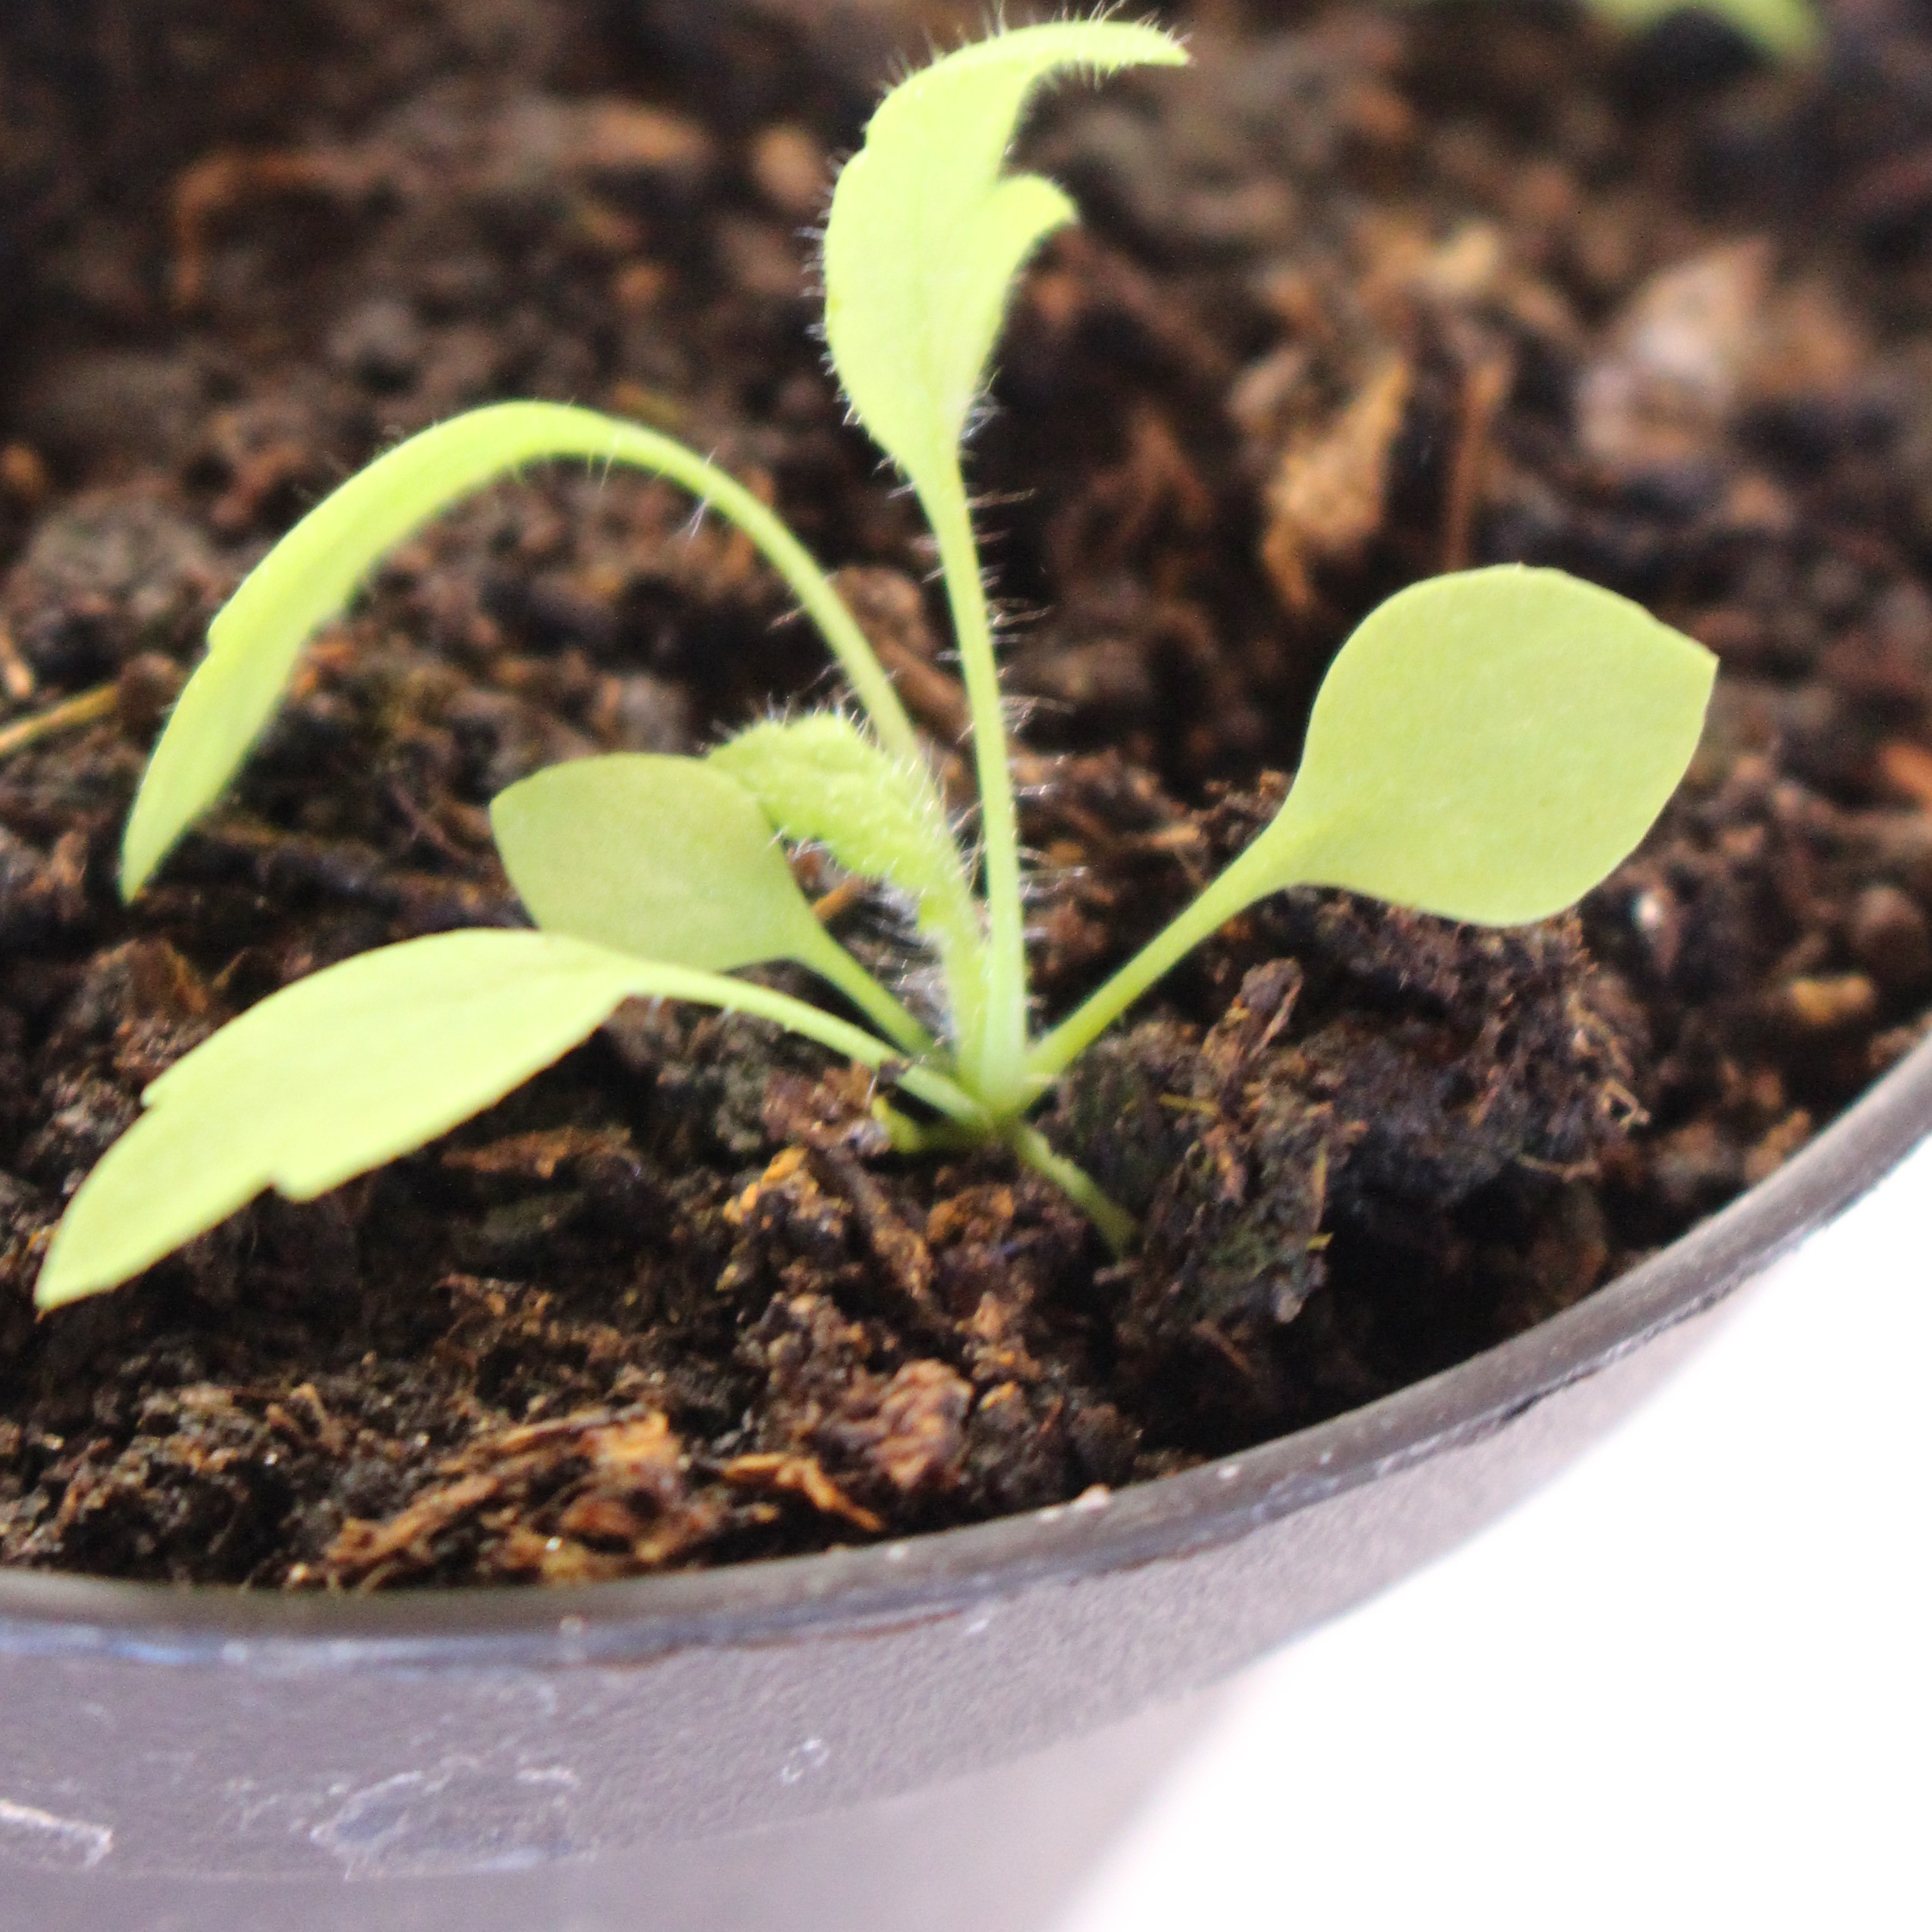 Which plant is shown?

Papaver rhoeas
